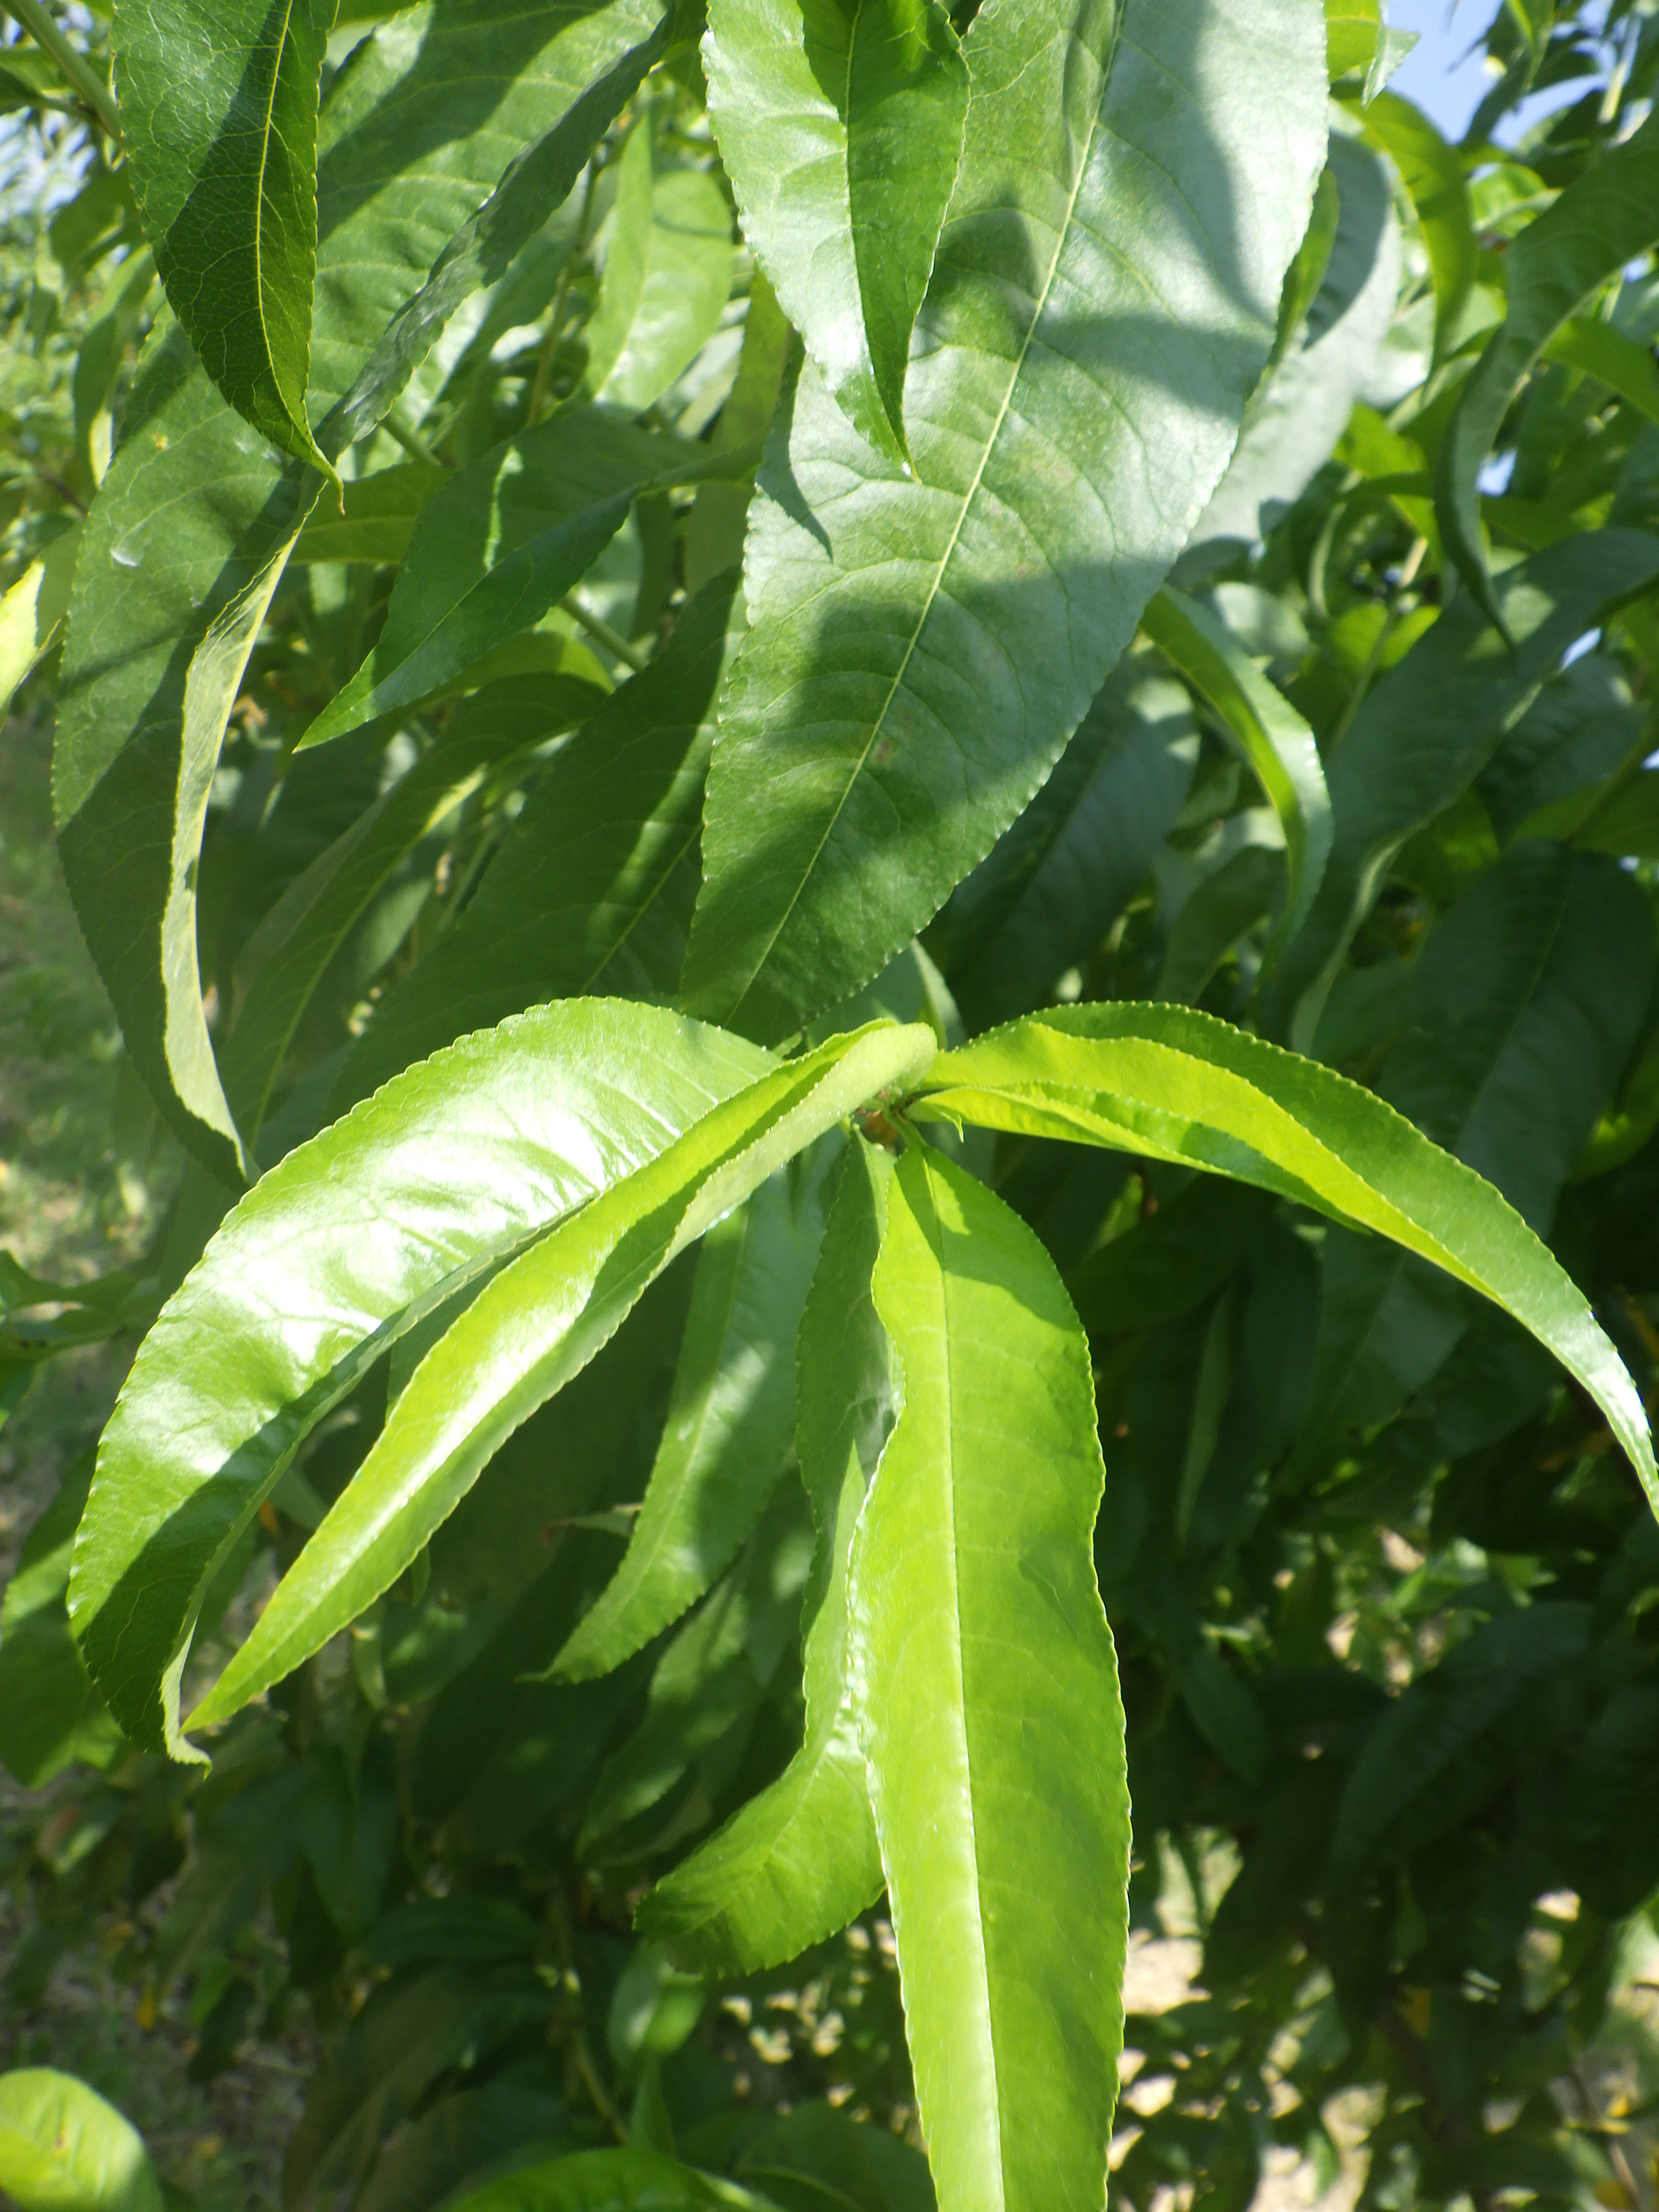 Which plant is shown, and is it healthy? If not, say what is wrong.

peach, shot hole disease
